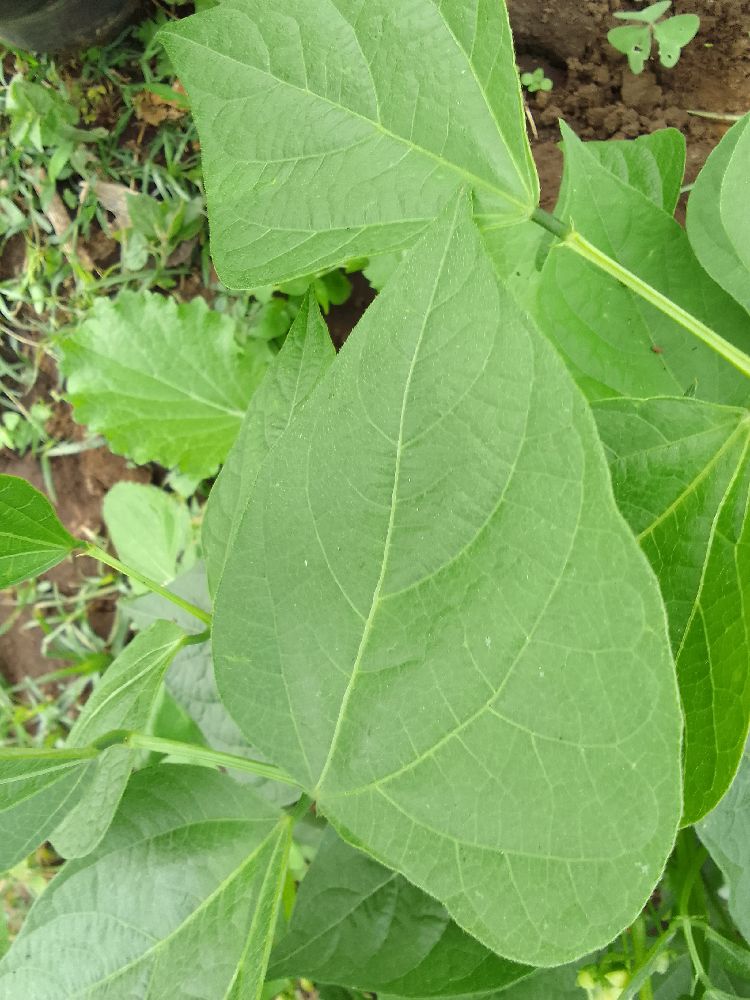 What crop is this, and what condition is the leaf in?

common bean, healthy
